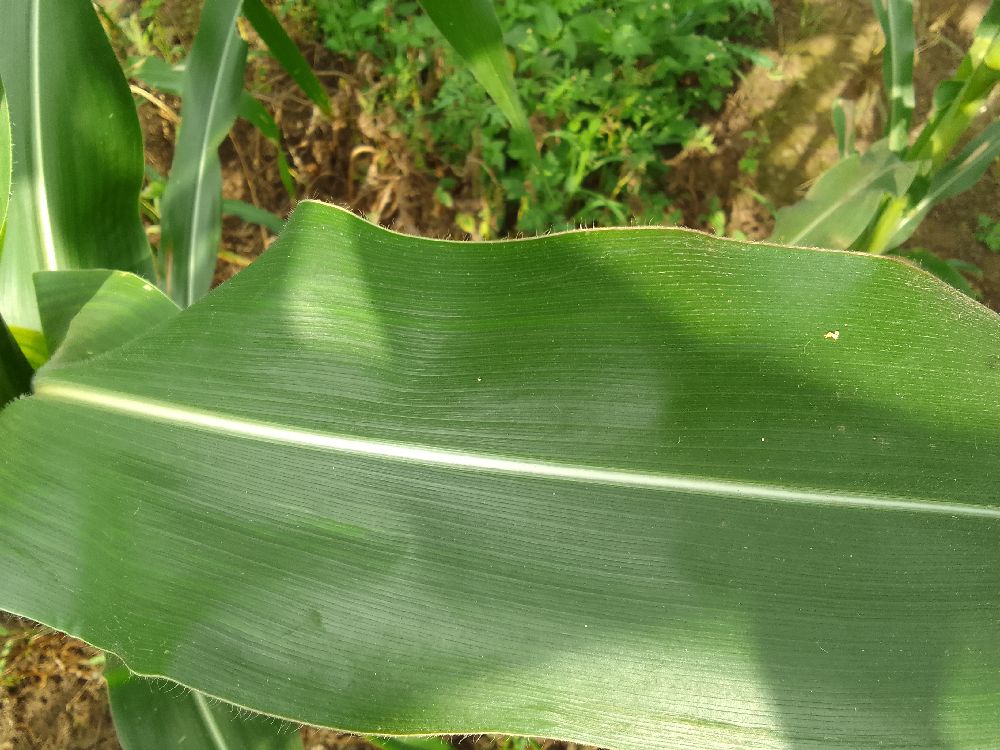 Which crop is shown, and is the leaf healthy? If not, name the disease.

maize, healthy
